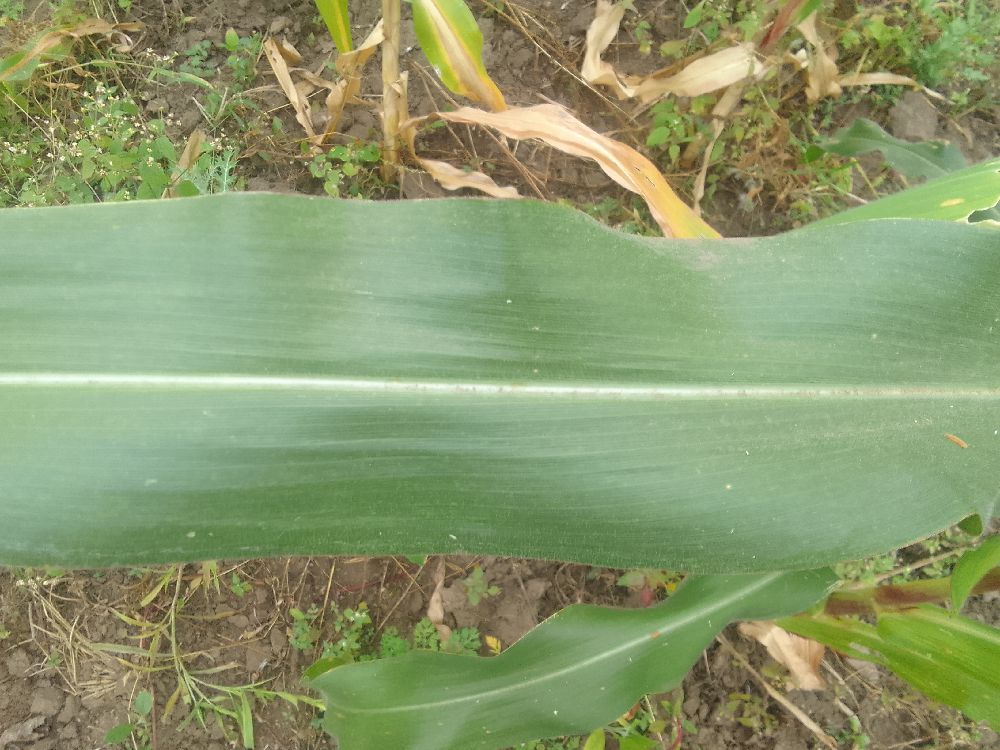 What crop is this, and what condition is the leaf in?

maize, healthy
